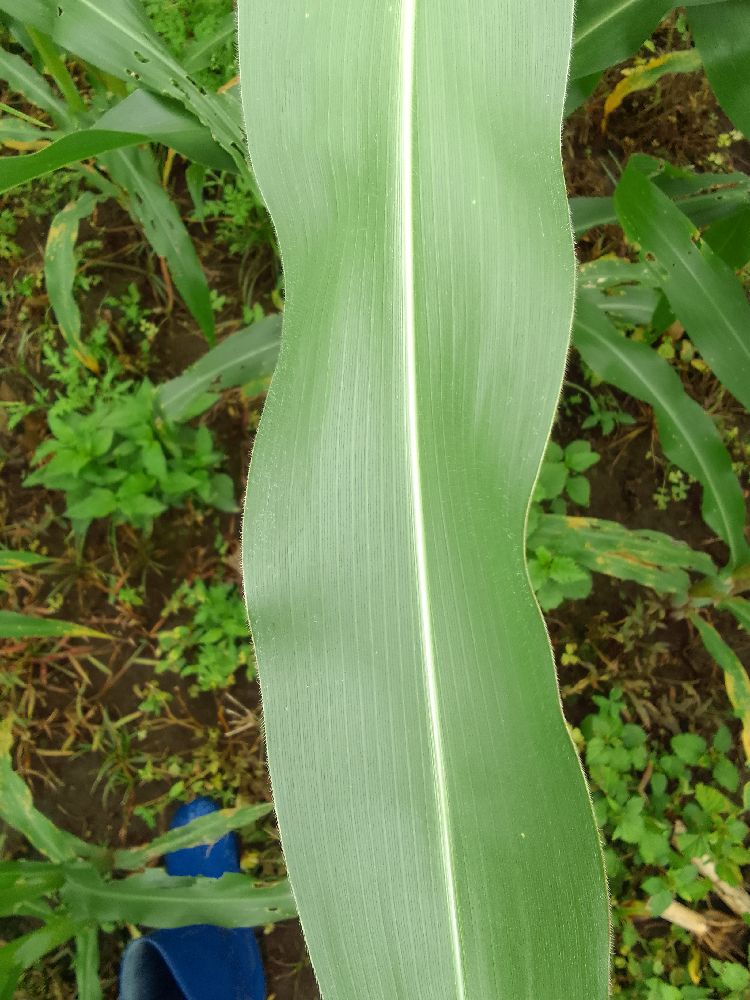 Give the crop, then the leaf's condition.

maize, healthy
